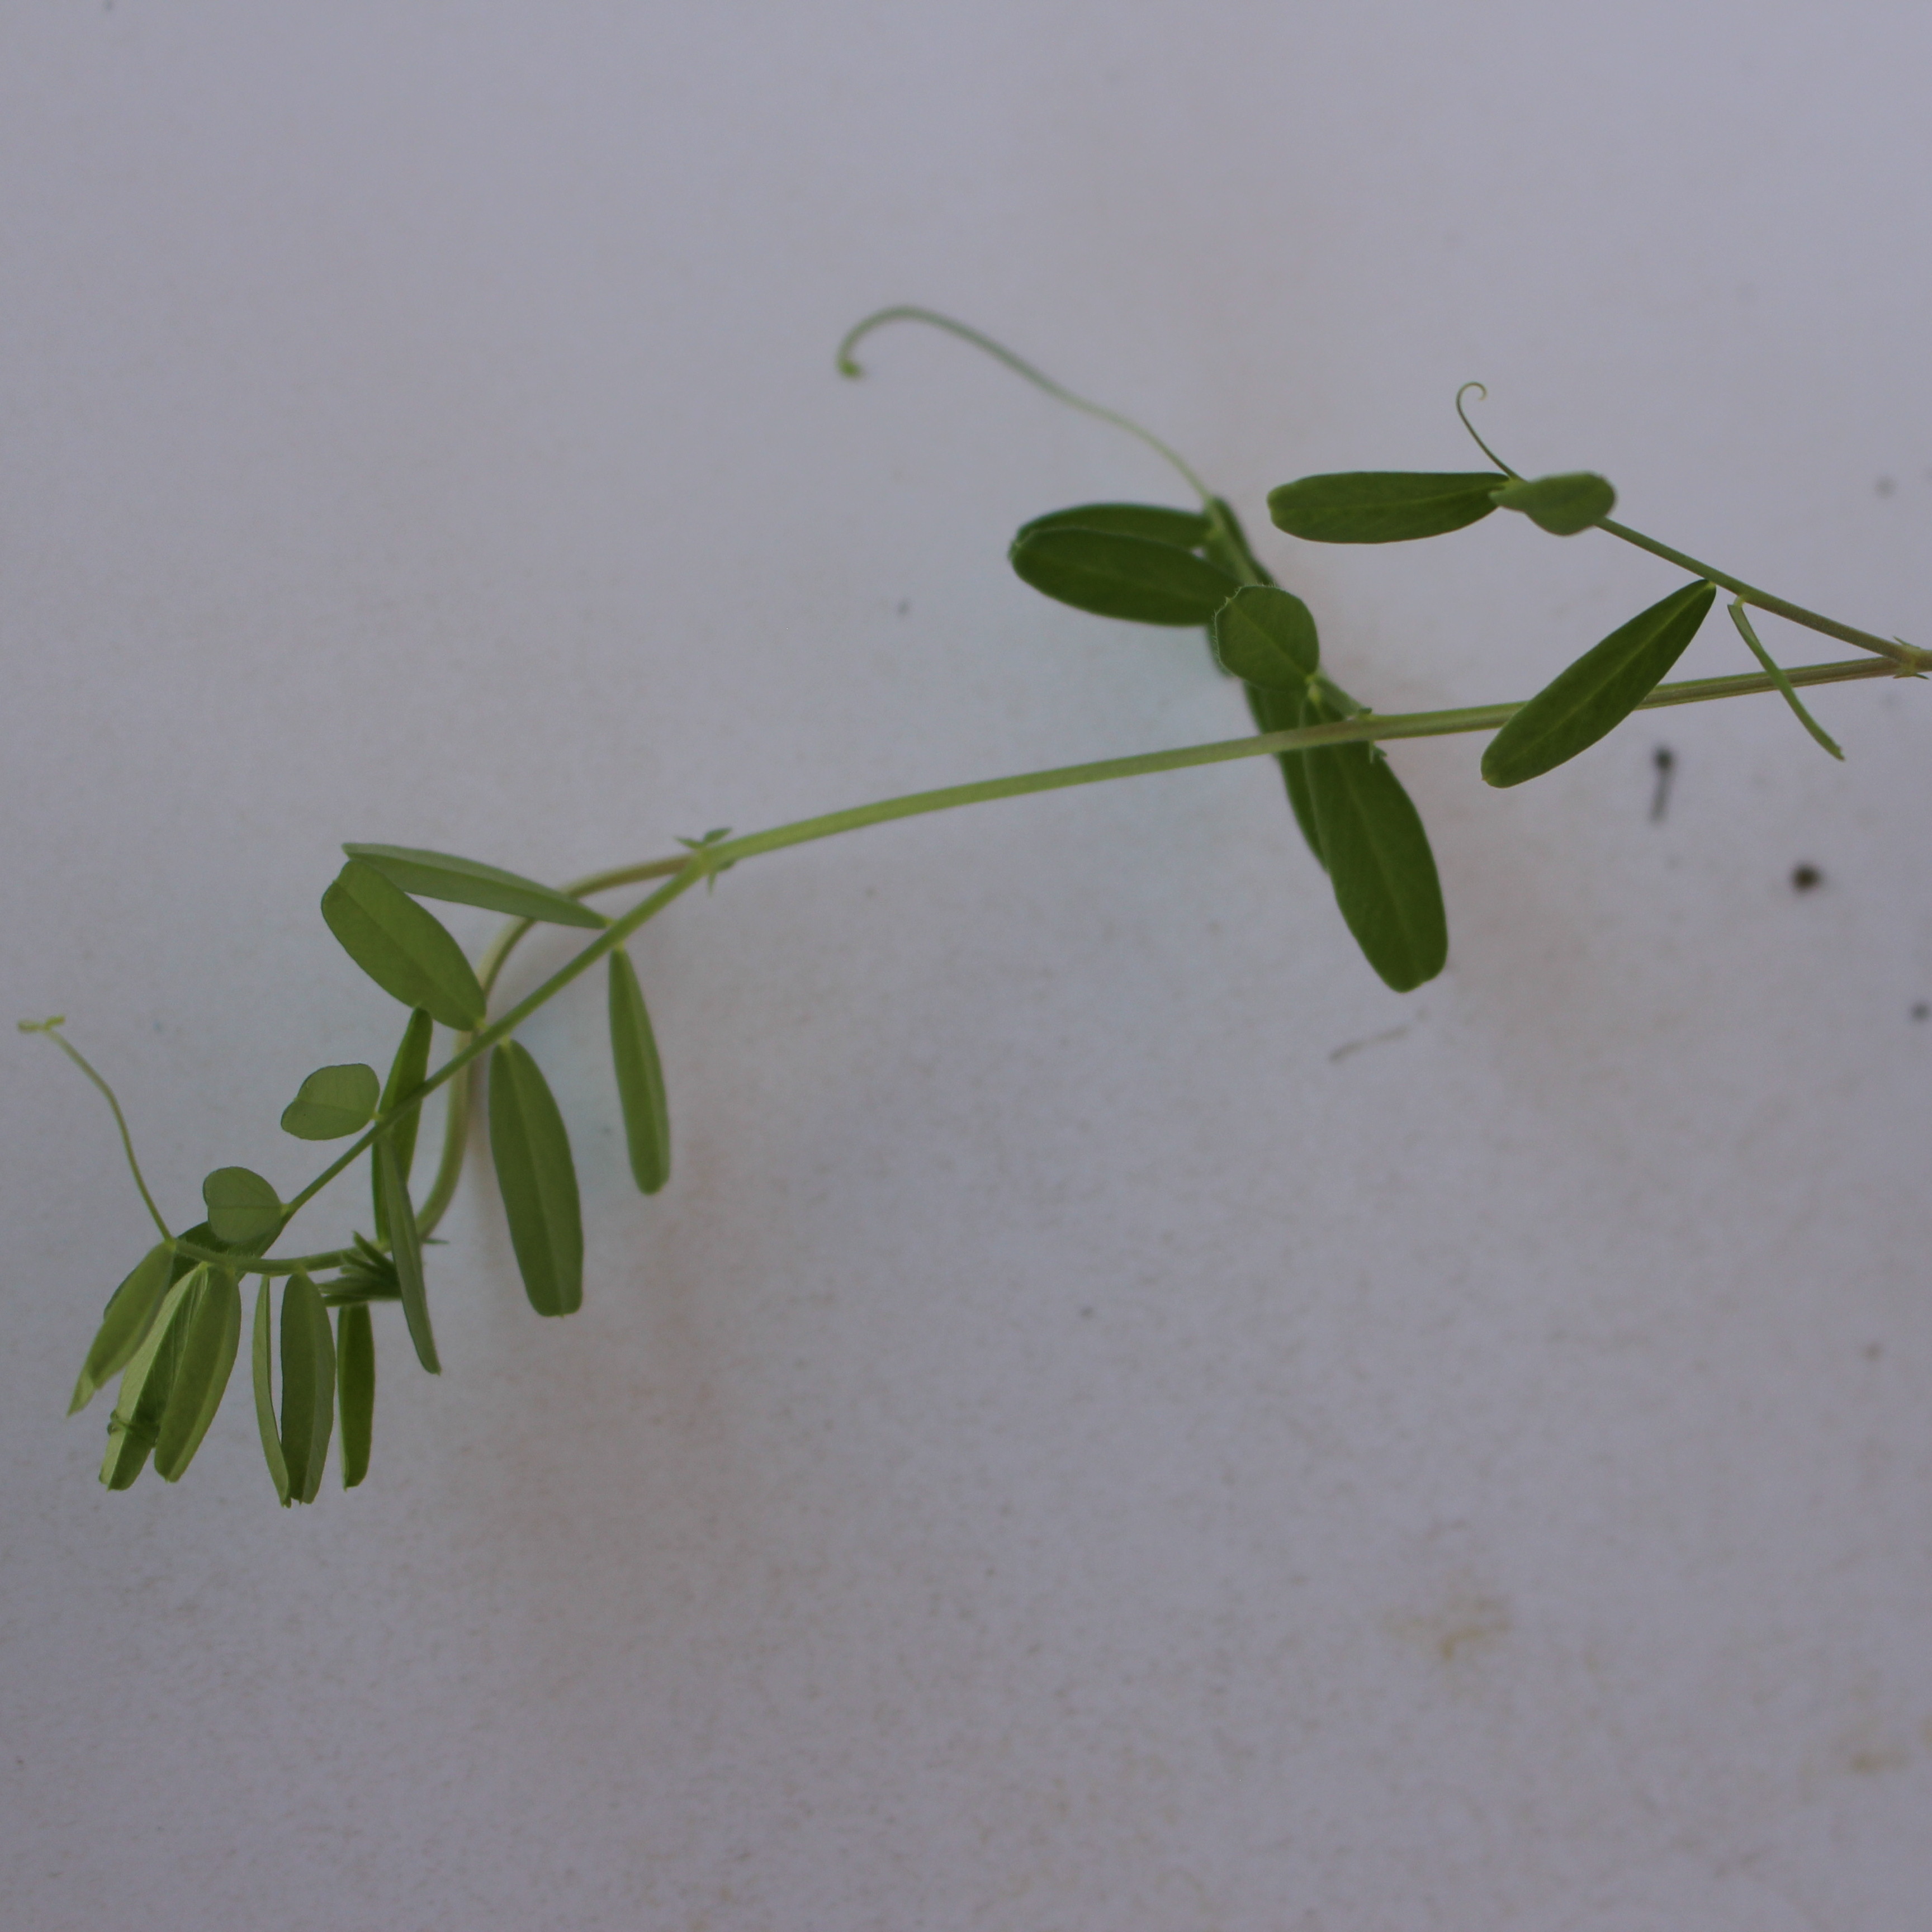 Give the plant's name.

Vicia sativa
